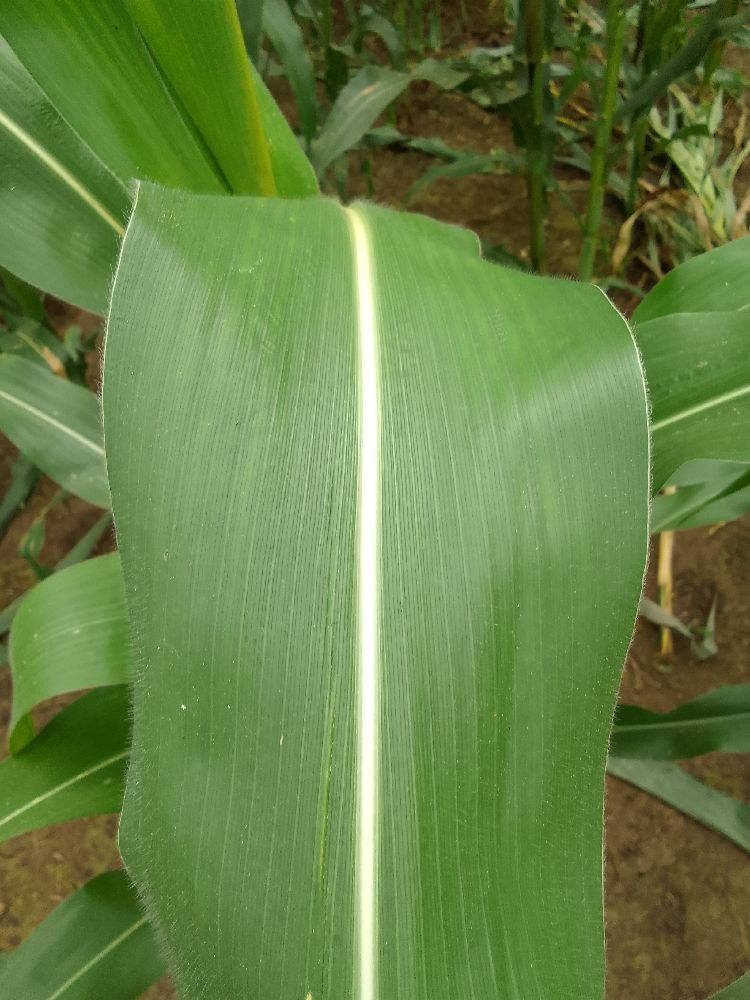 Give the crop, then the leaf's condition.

maize, healthy
